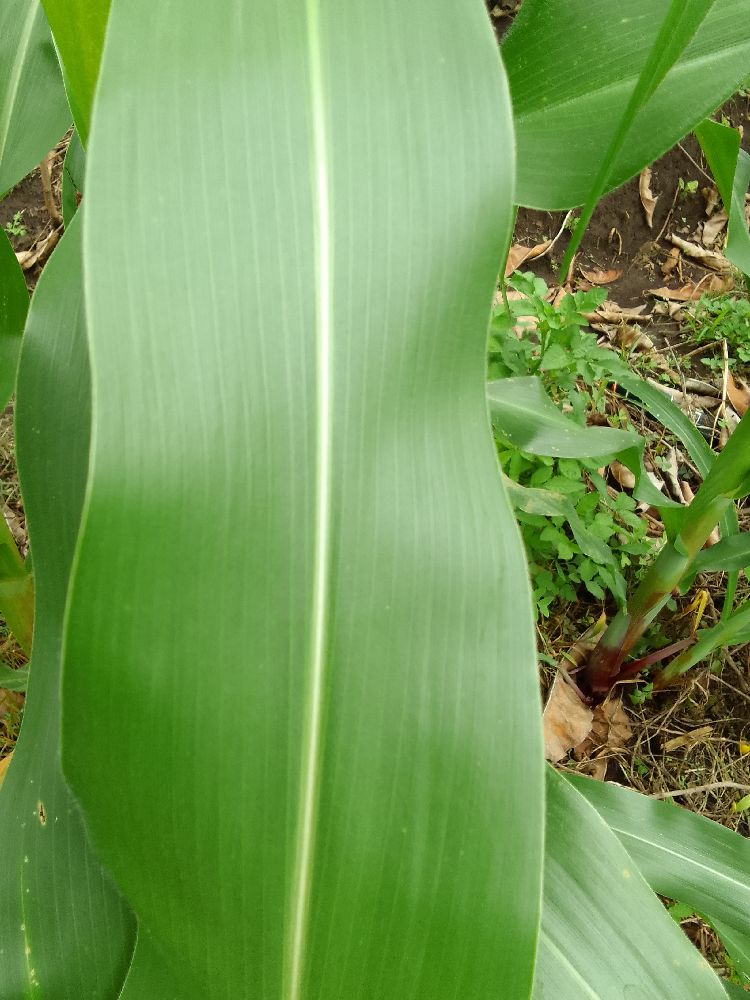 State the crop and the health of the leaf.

maize, healthy
